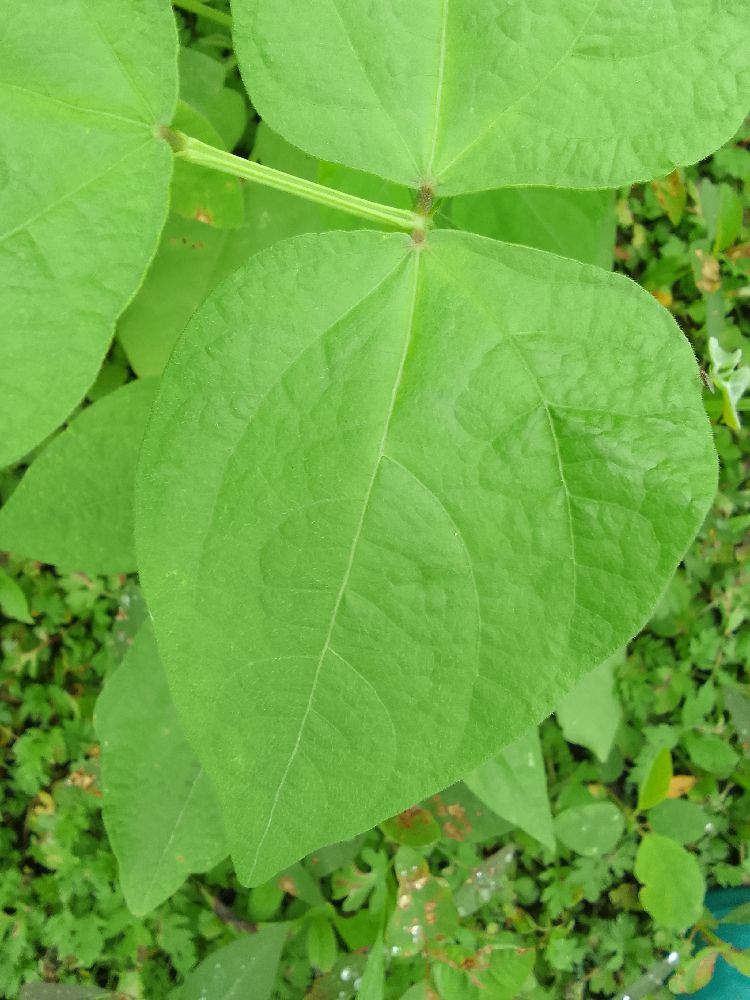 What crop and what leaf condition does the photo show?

common bean, healthy
